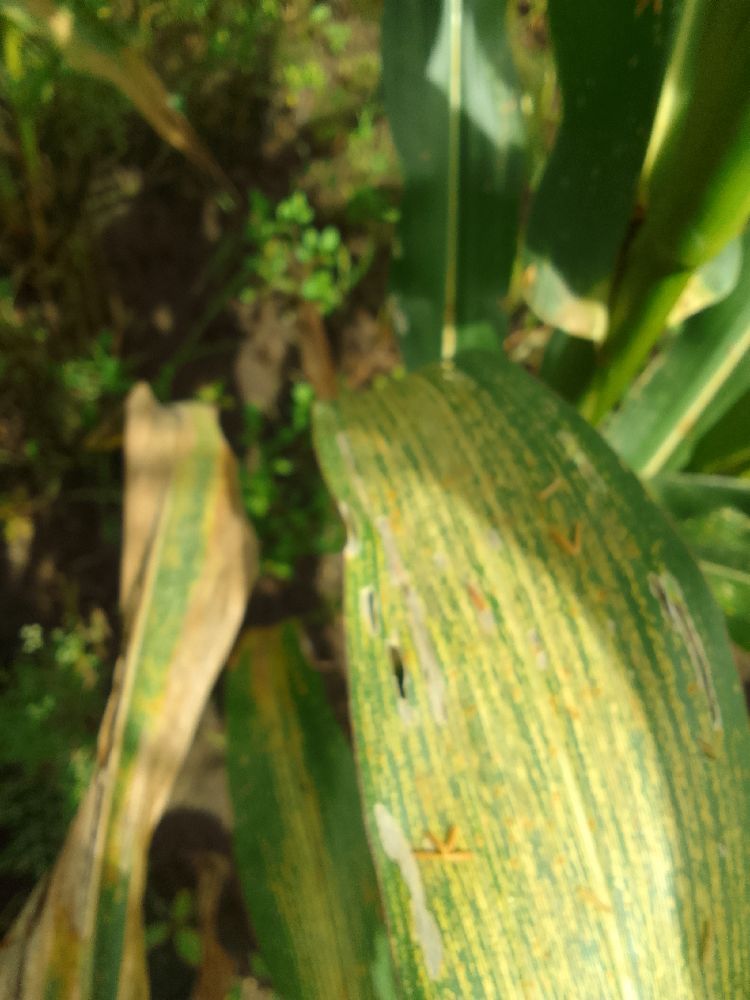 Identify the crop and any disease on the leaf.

maize, maize streak virus
